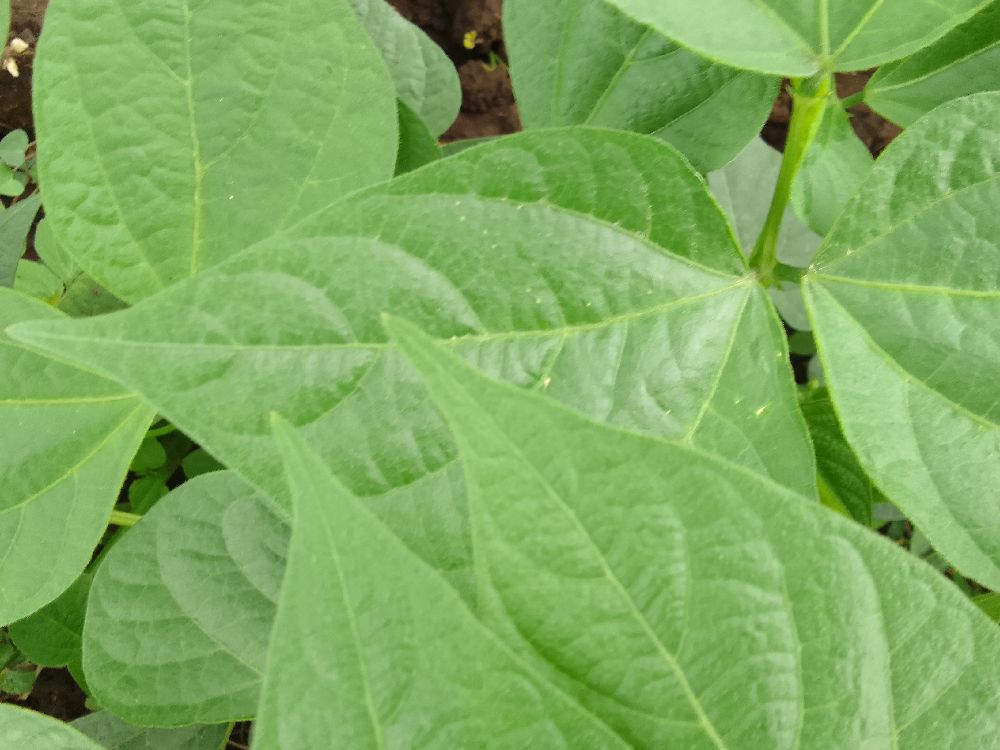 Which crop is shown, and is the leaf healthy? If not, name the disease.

common bean, healthy
